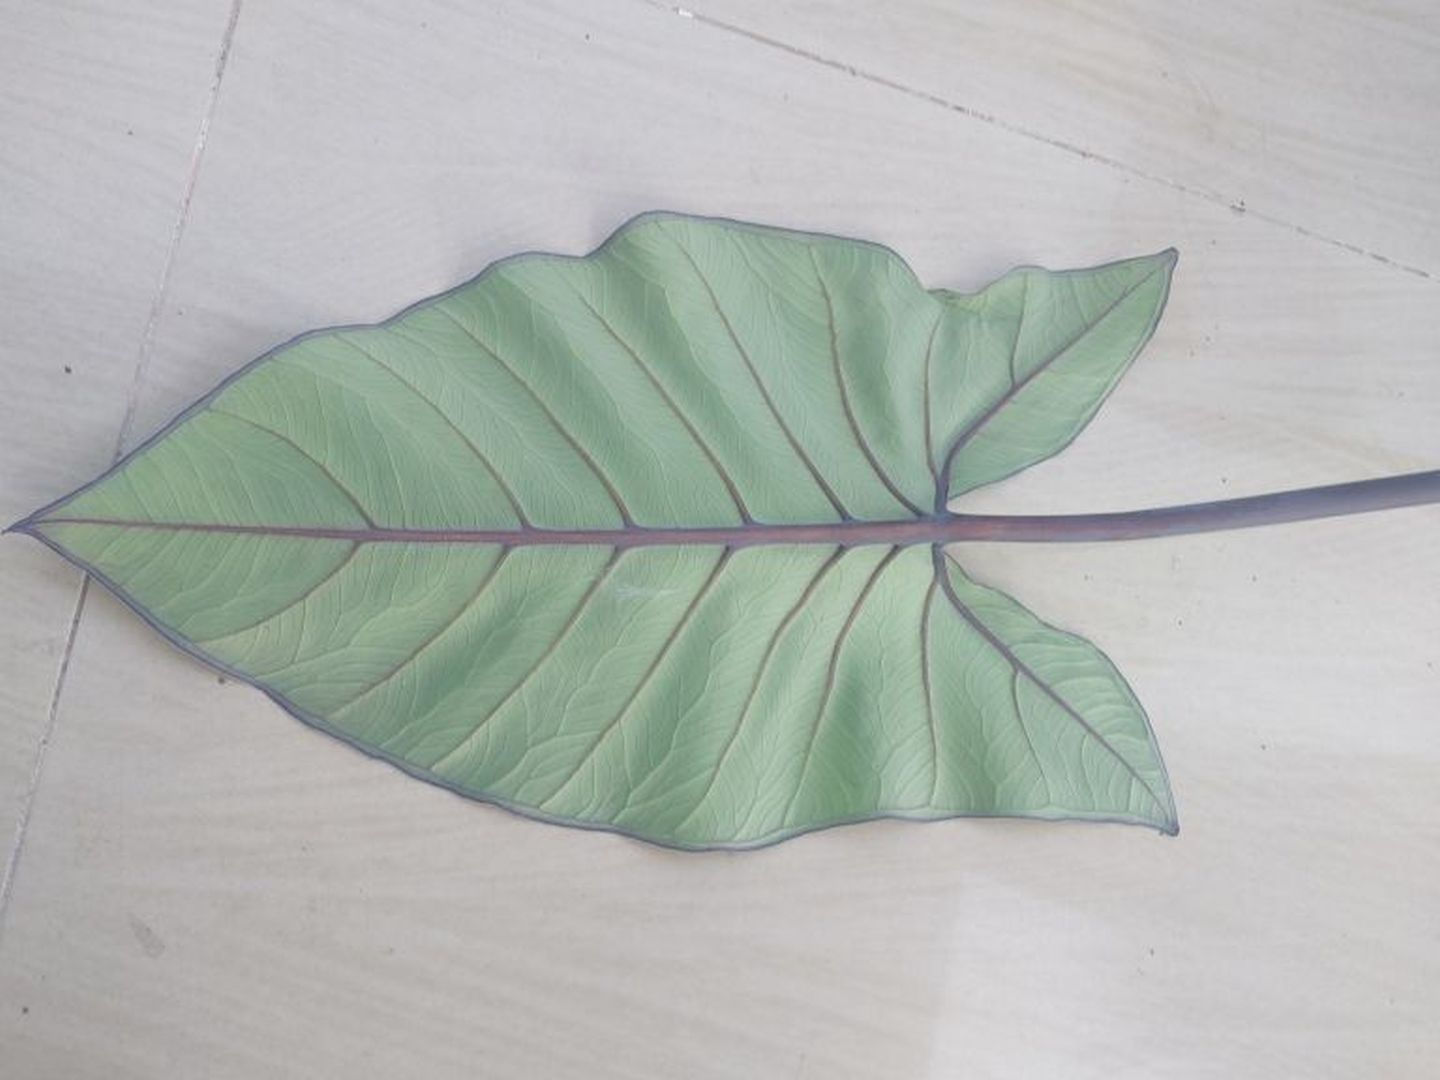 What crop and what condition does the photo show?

taro, healthy
